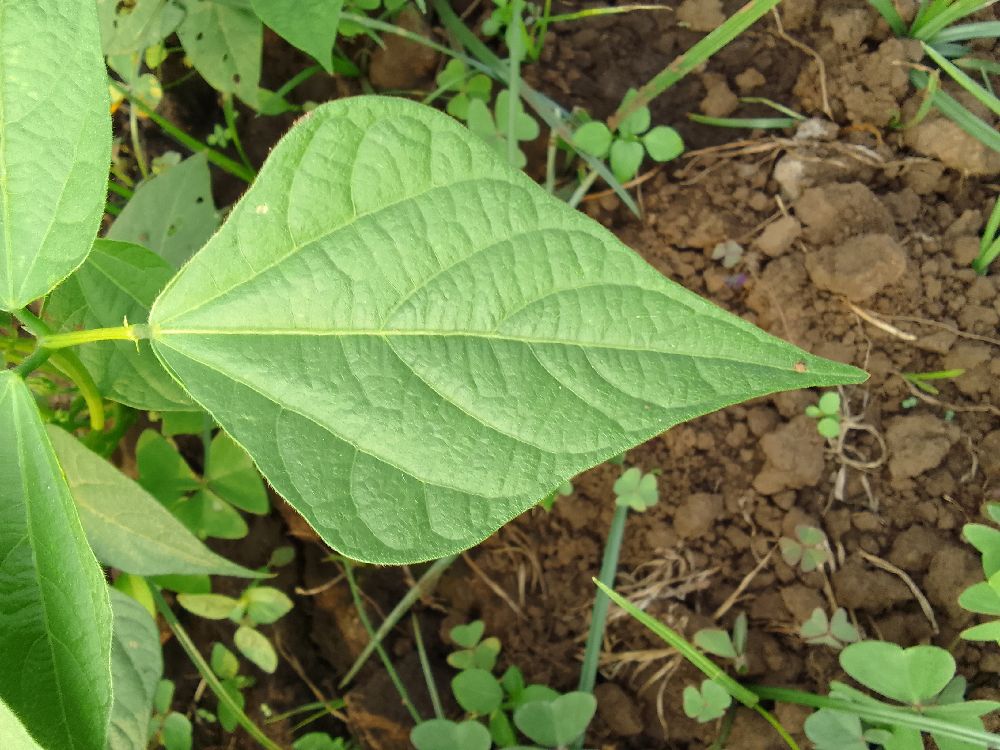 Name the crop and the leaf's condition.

common bean, healthy
